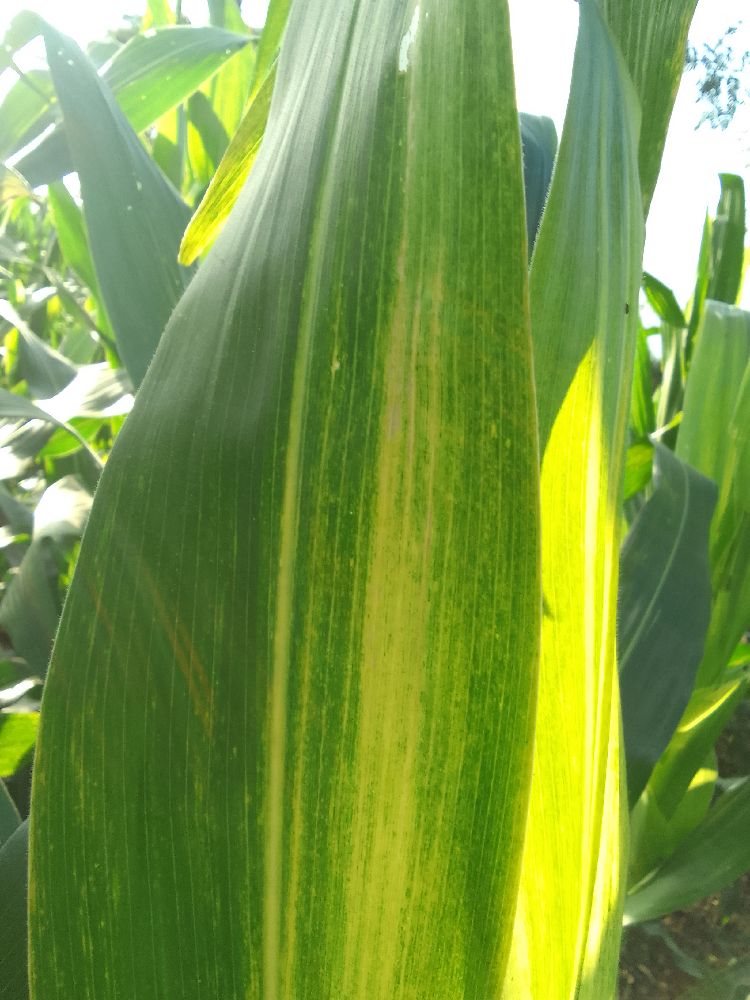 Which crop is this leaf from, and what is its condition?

maize, maize lethal necrosis
